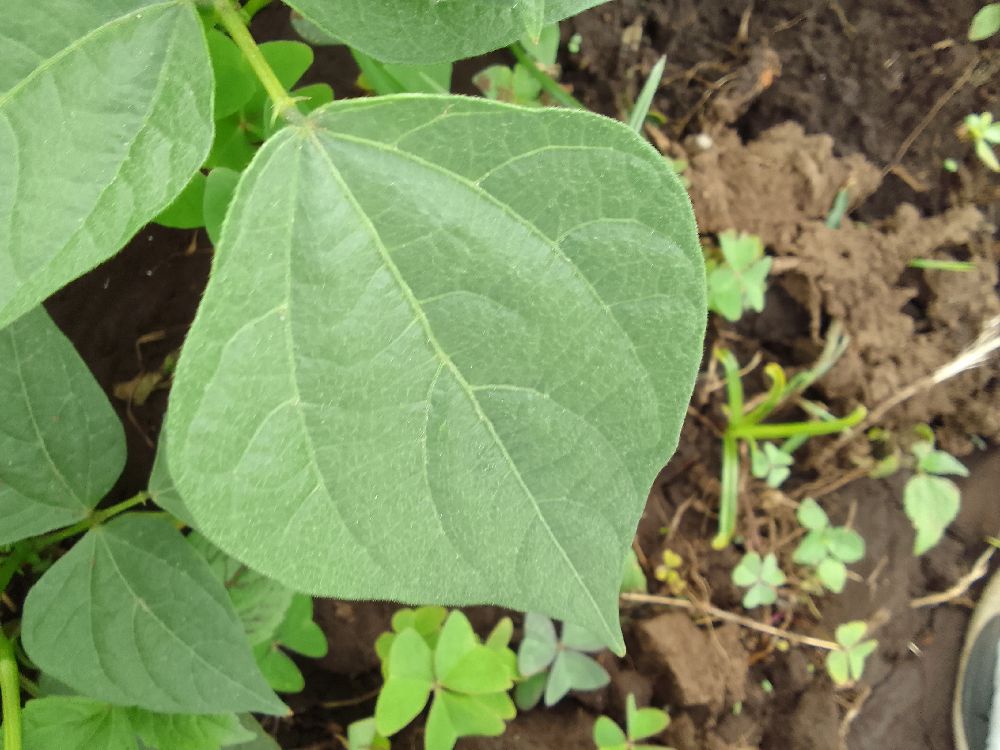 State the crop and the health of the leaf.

common bean, healthy
